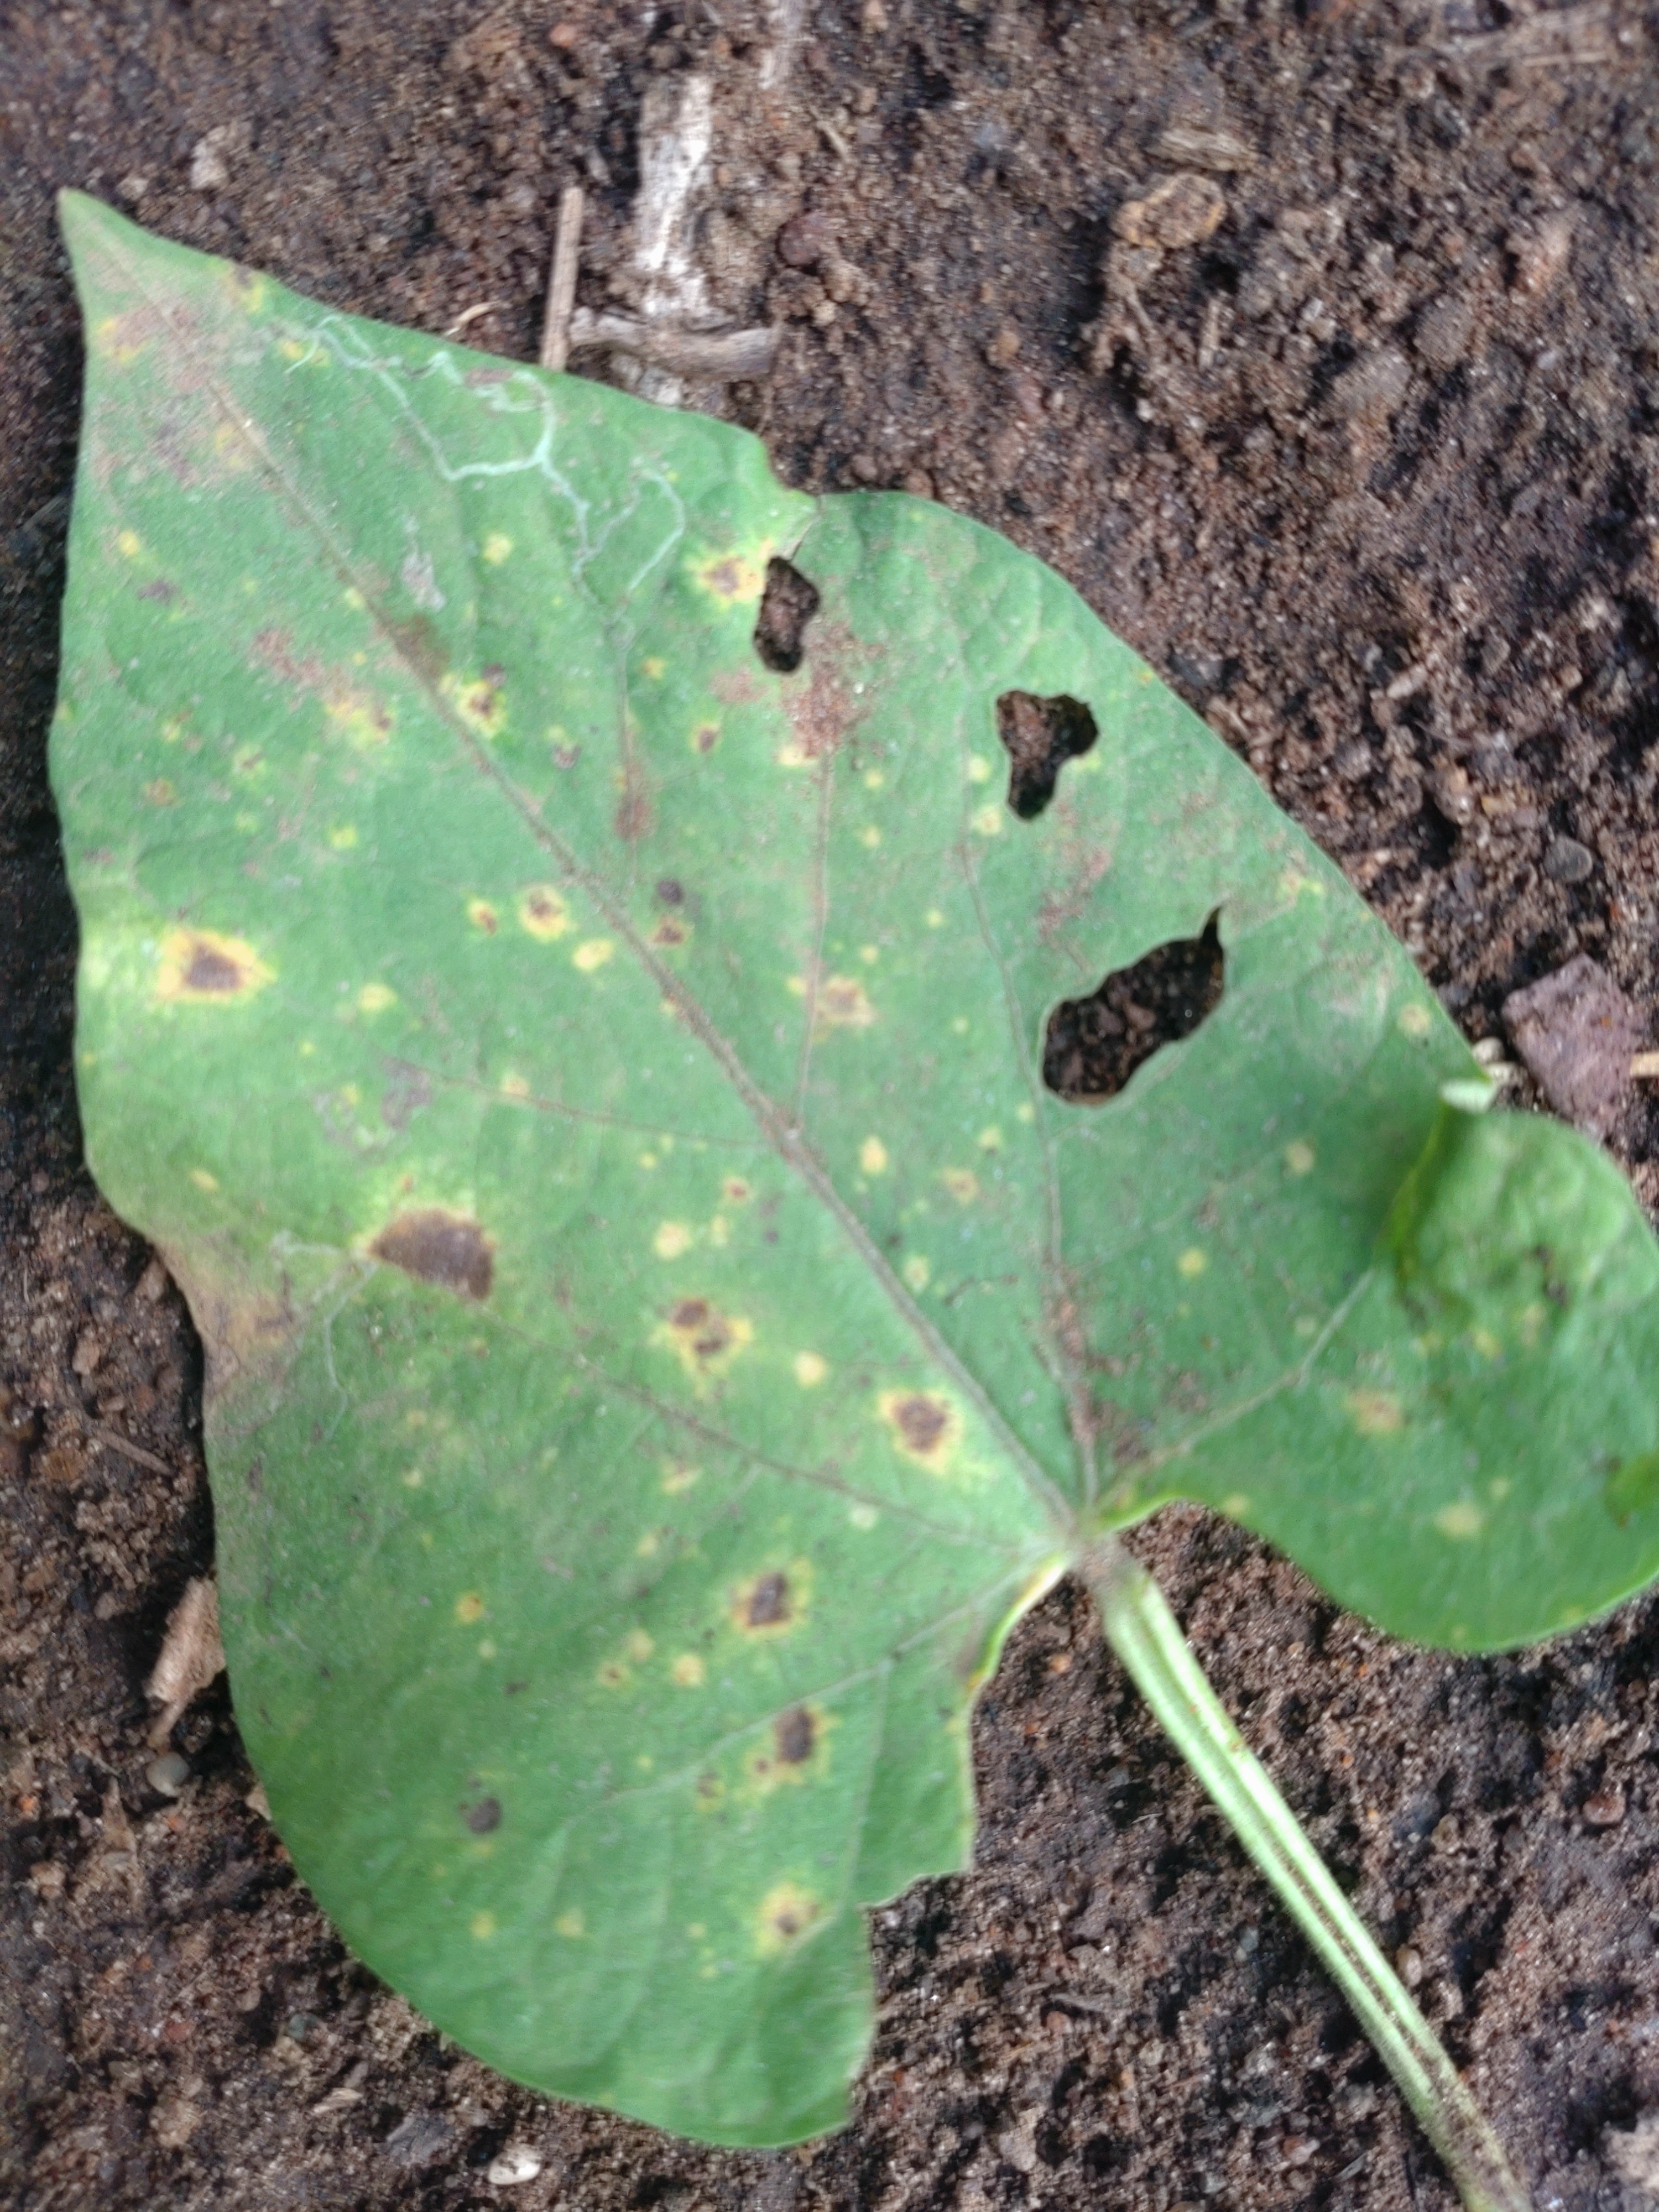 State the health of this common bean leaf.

rust
